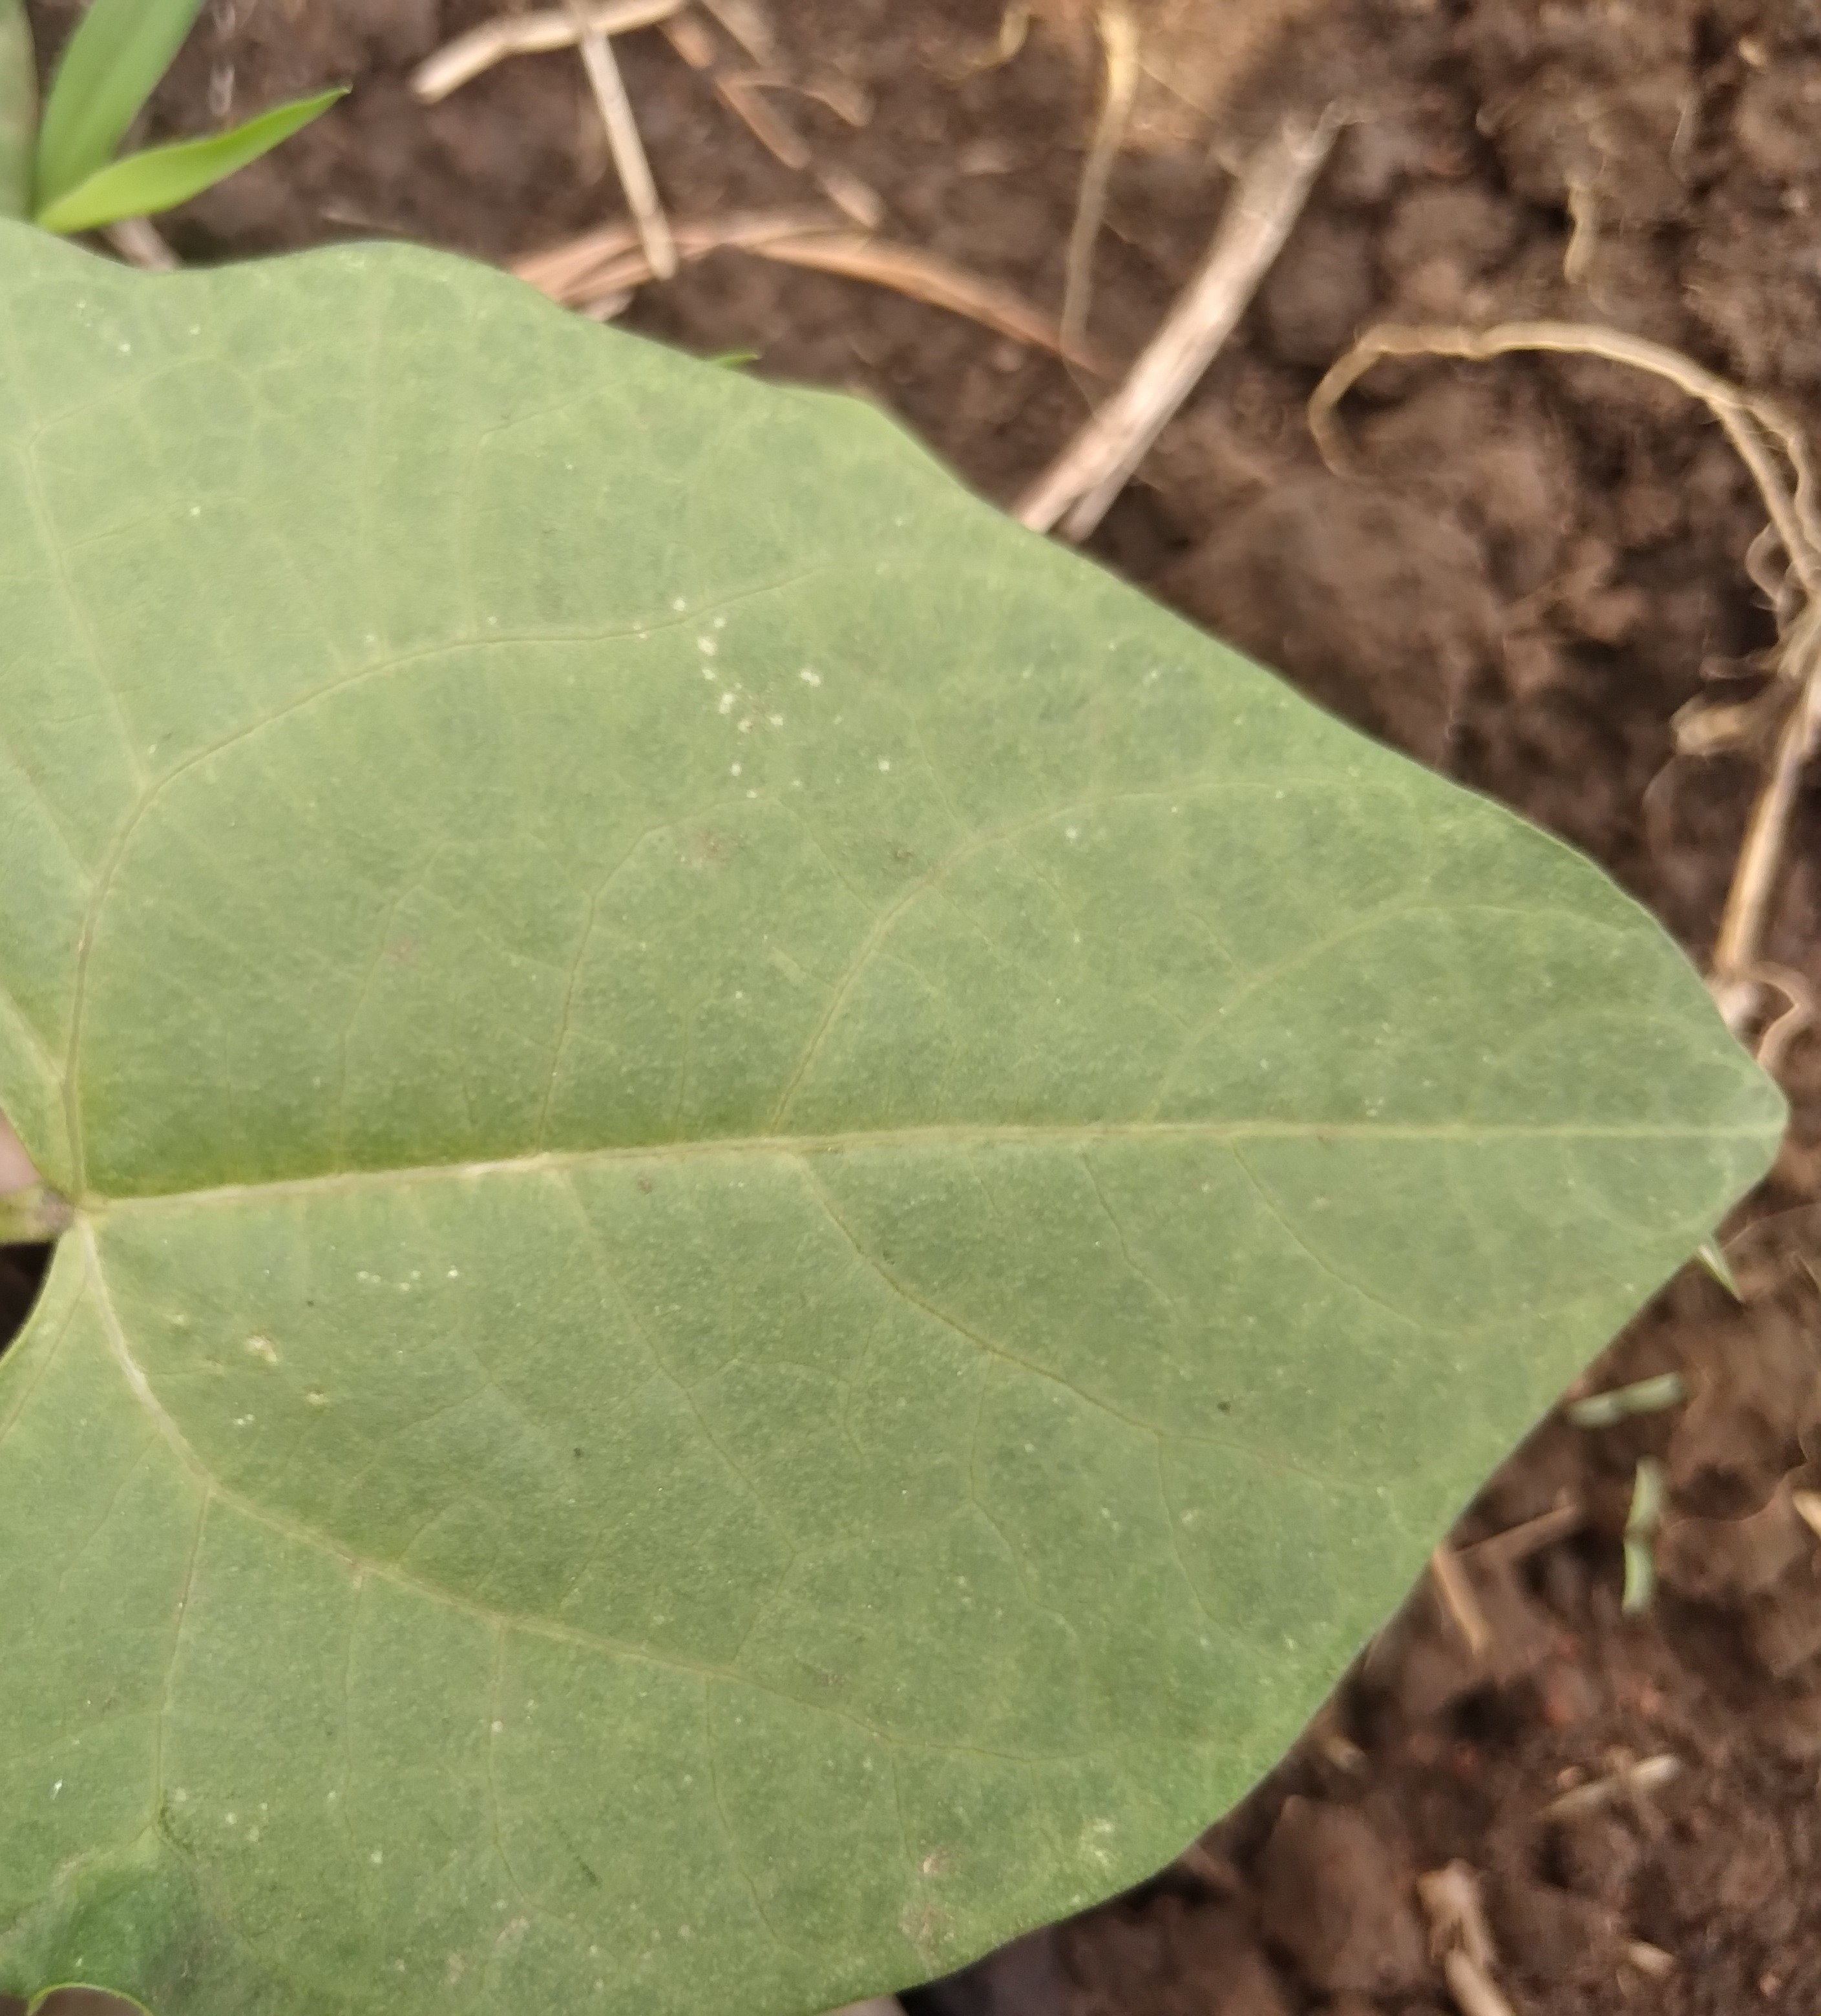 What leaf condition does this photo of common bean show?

healthy
